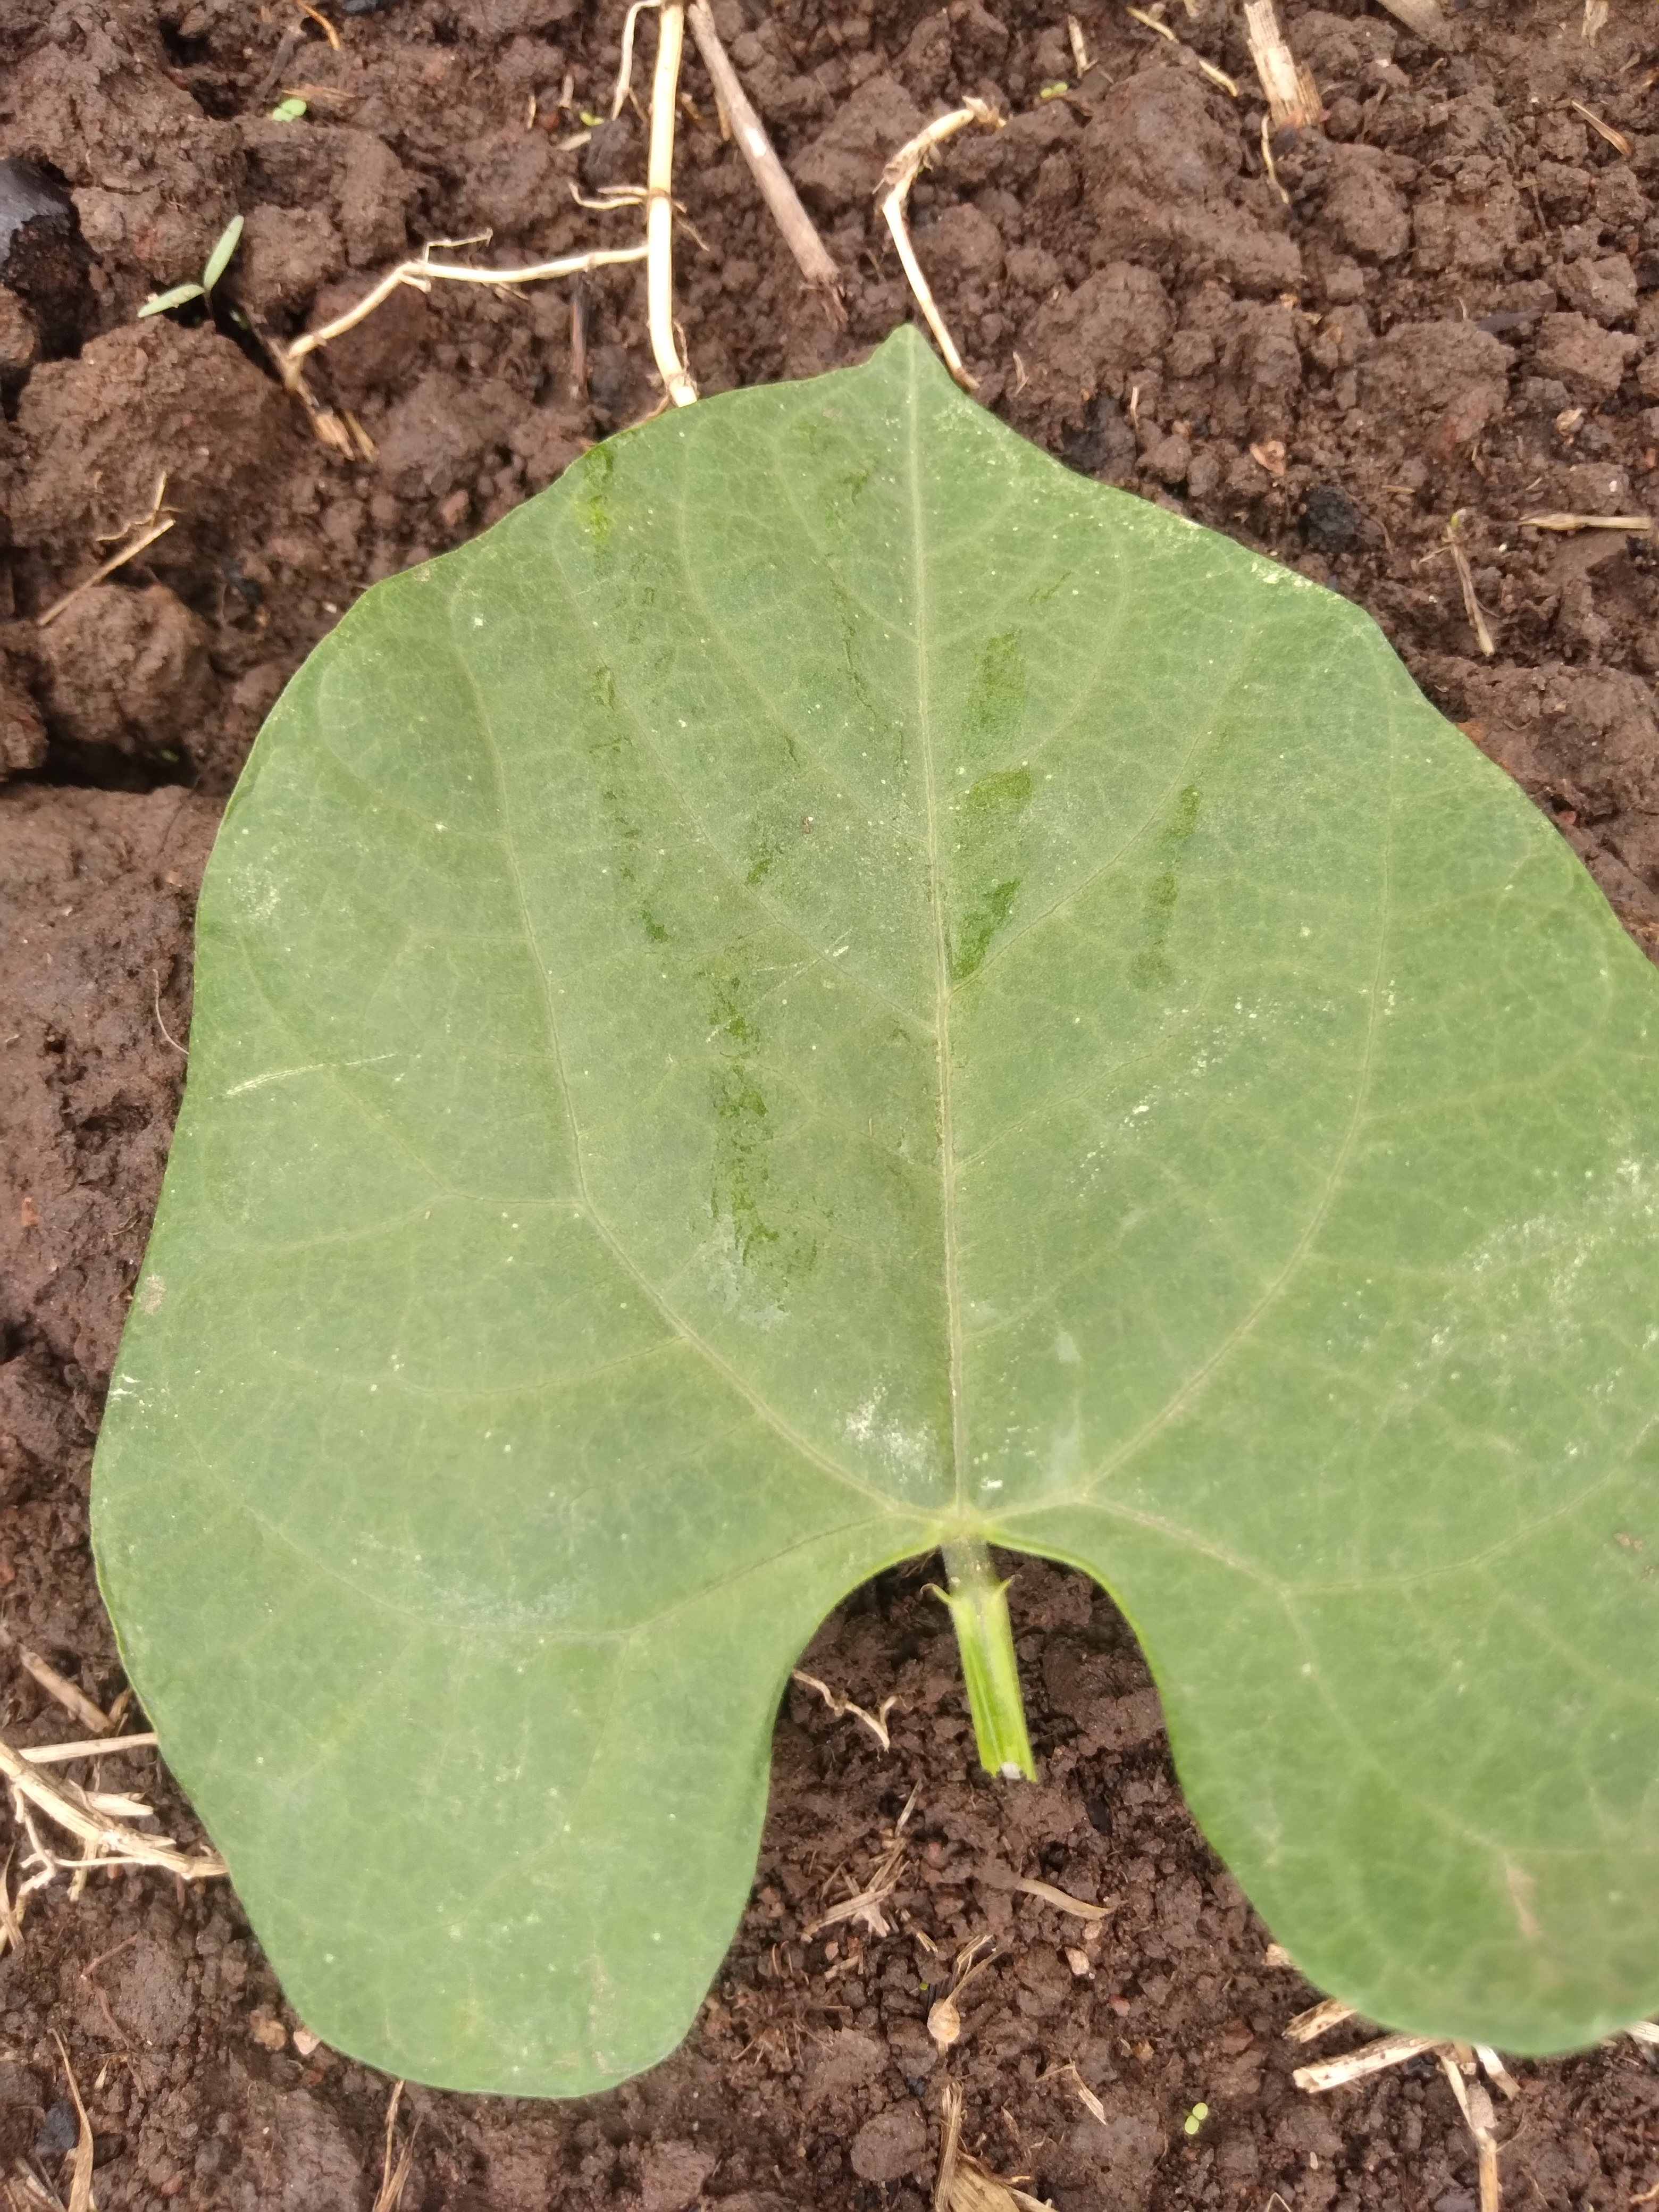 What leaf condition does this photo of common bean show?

healthy
